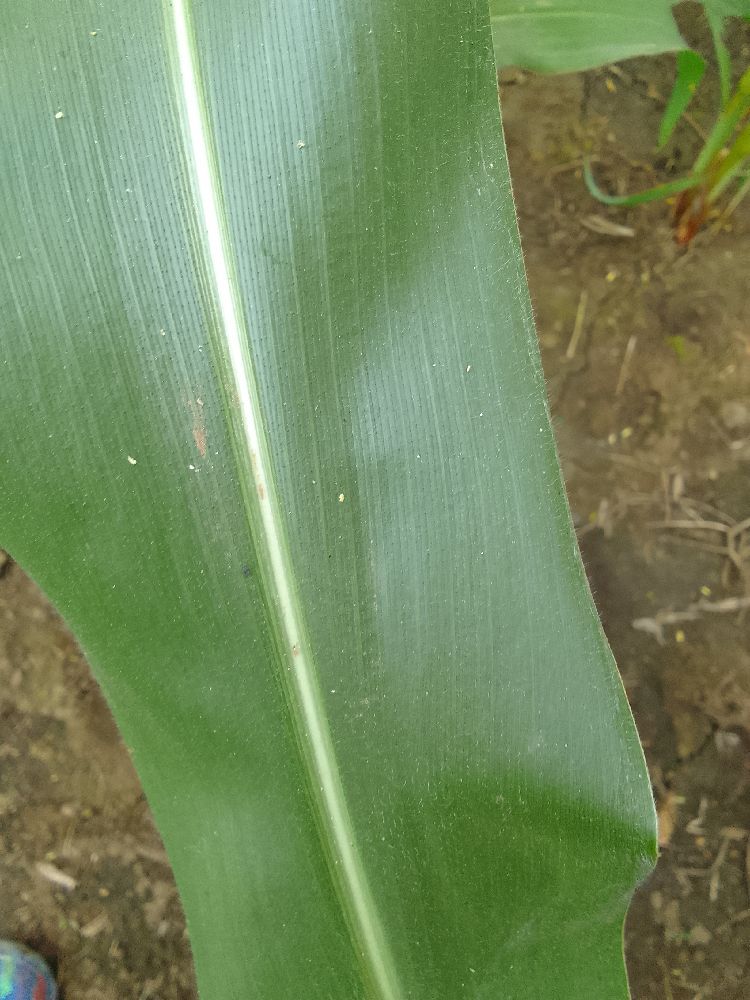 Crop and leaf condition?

maize, healthy
